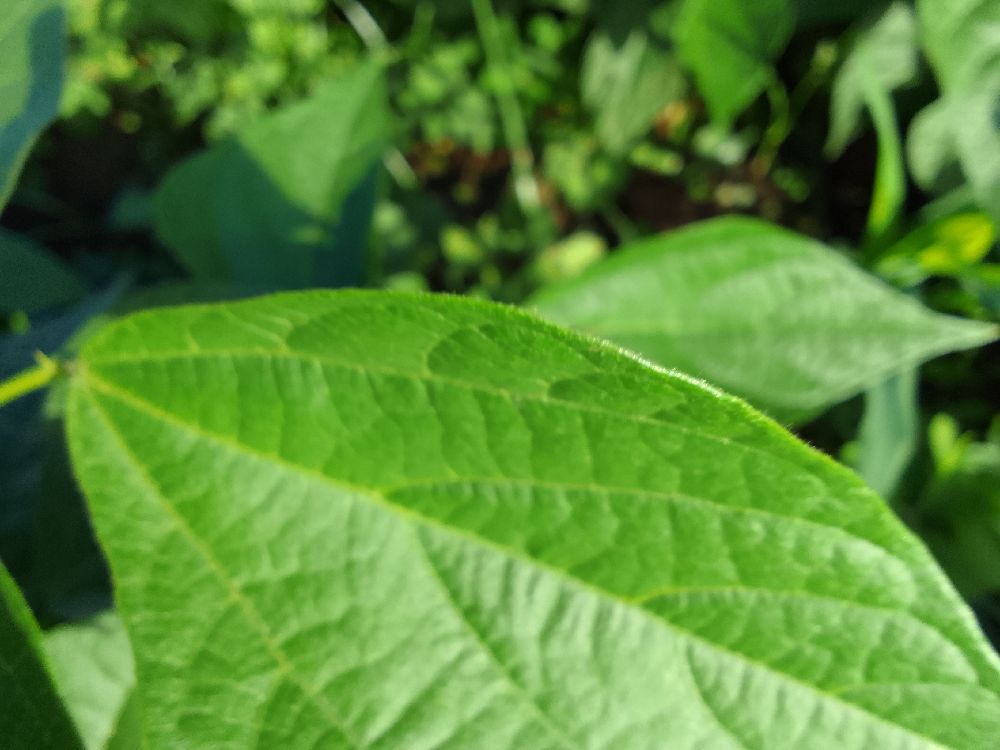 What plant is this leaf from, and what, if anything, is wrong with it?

common bean, healthy
